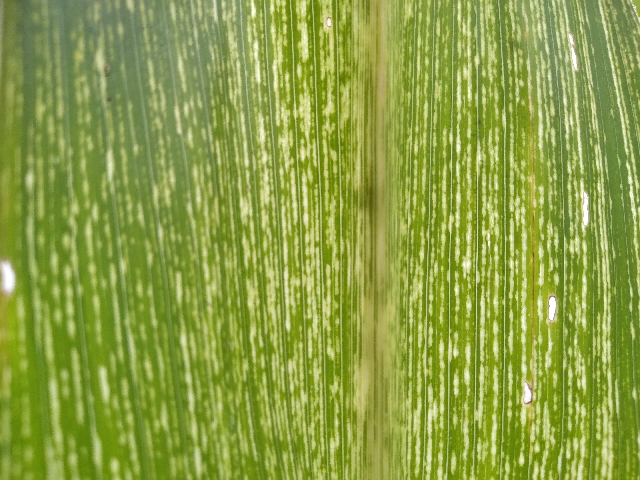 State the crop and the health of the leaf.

maize, maize streak virus
